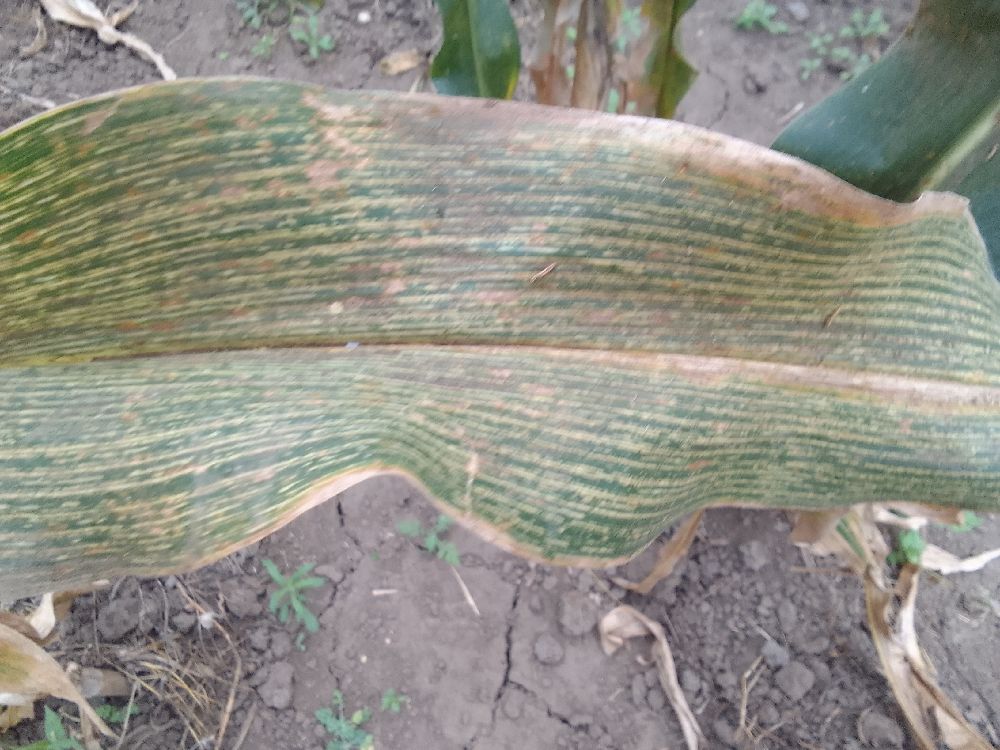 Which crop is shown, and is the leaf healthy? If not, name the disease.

maize, maize streak virus
